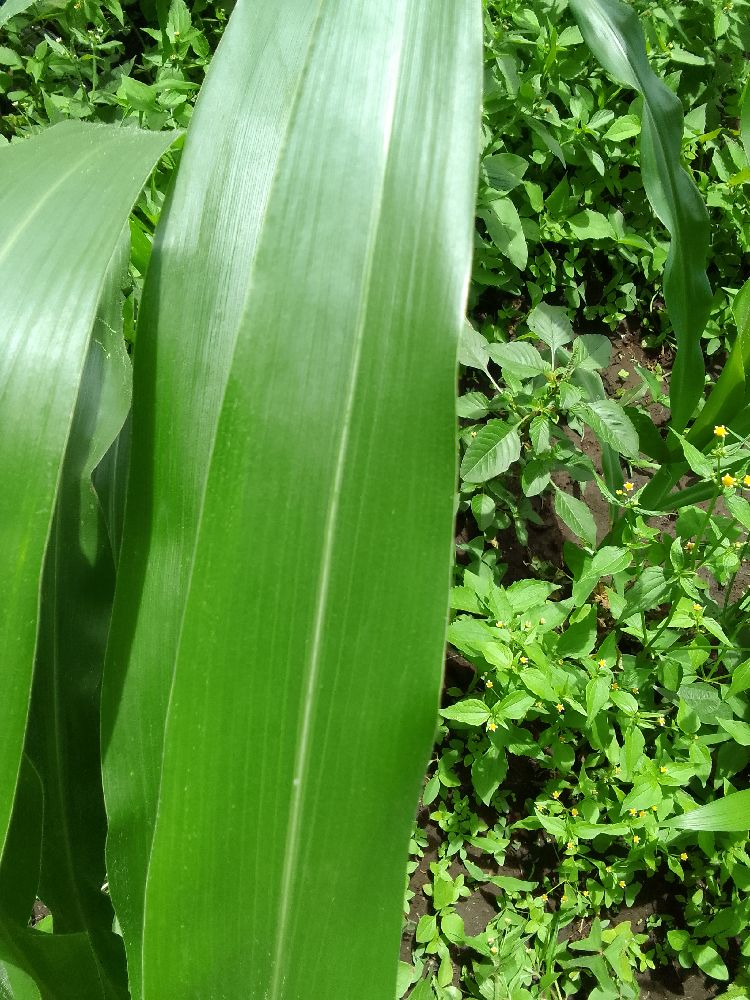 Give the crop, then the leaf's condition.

maize, healthy
